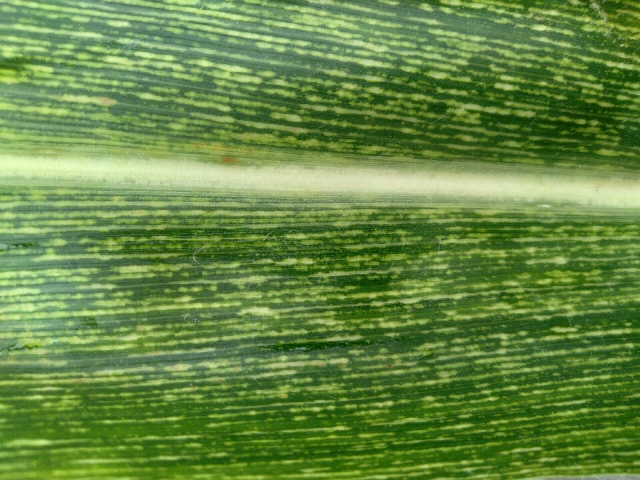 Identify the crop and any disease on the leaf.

maize, maize streak virus
